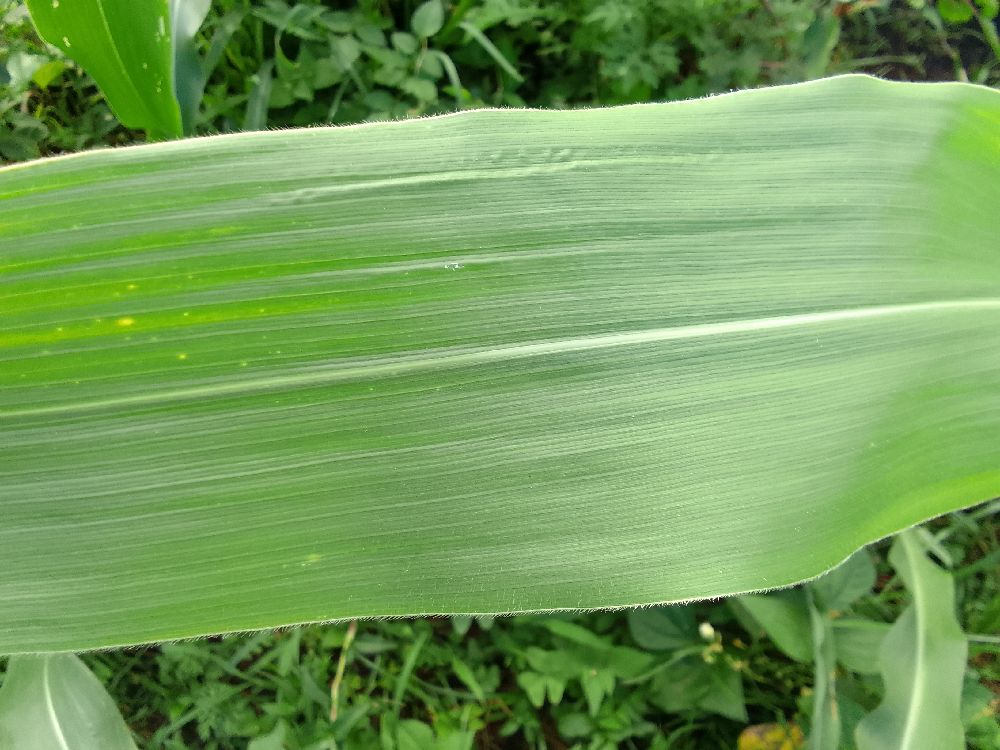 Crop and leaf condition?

maize, healthy
